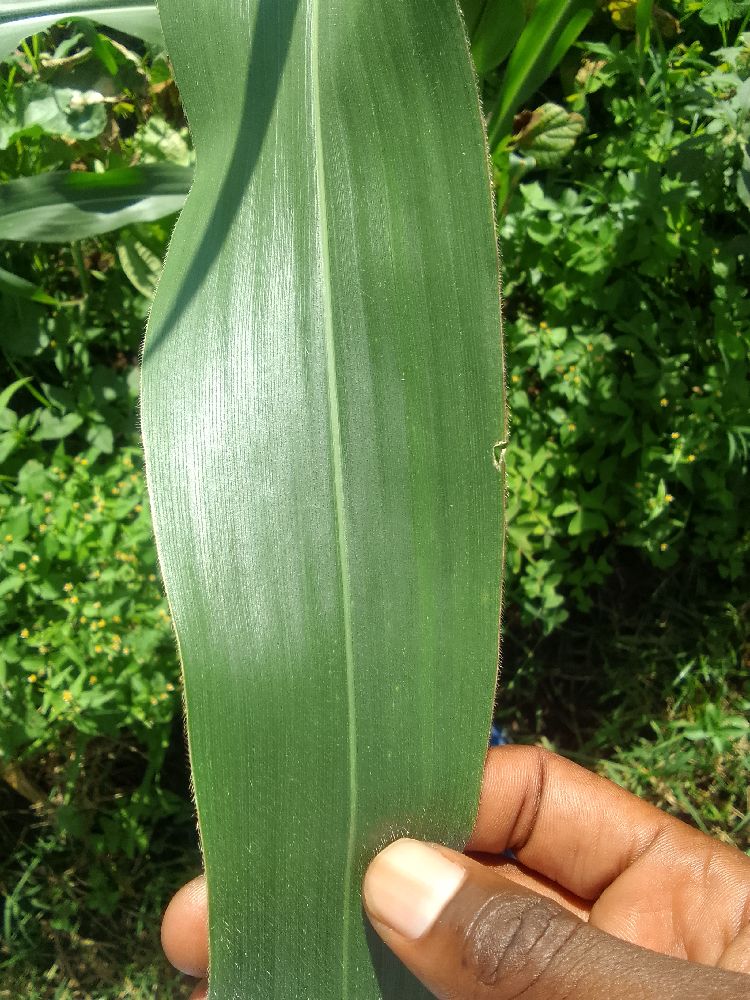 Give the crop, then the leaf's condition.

maize, healthy
